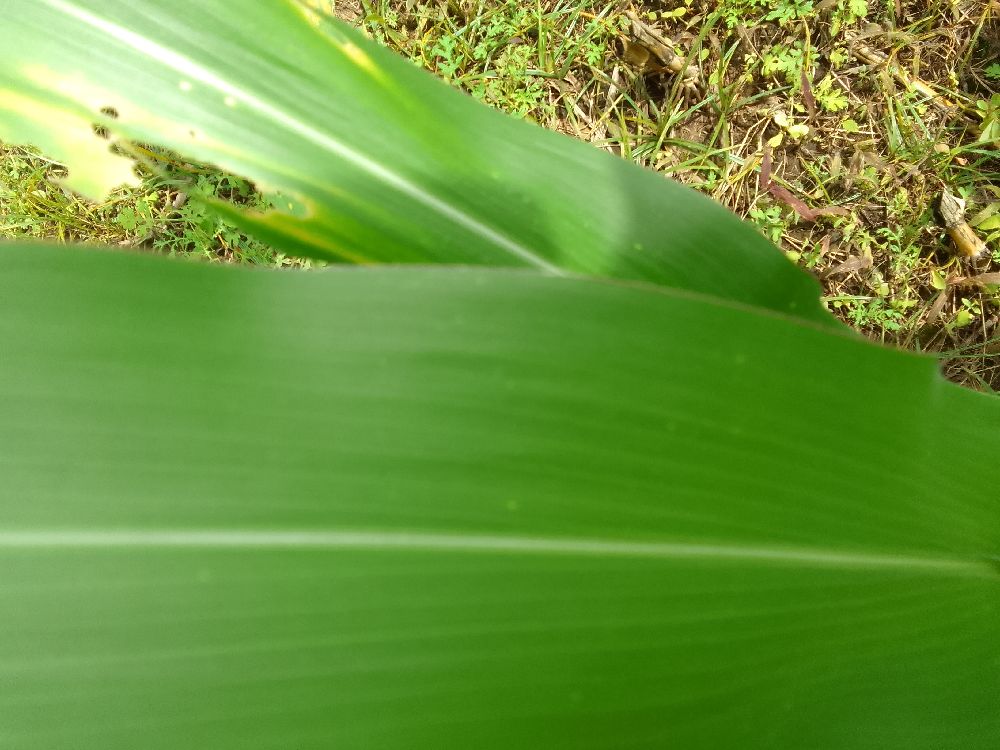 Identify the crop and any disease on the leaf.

maize, healthy
